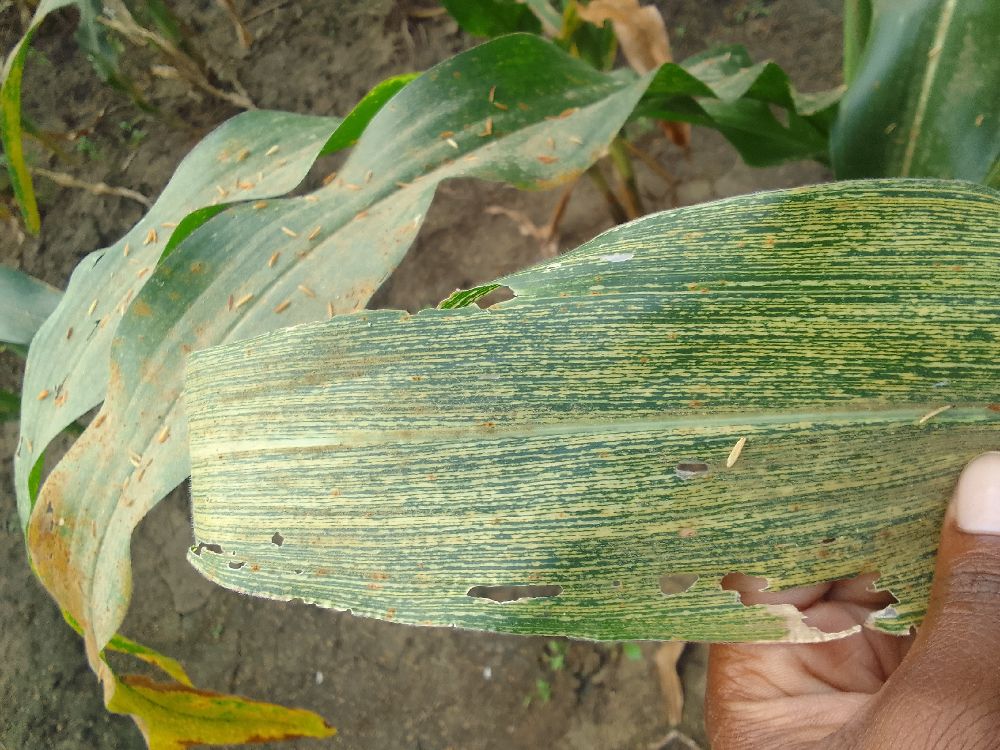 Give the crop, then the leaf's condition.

maize, maize streak virus
